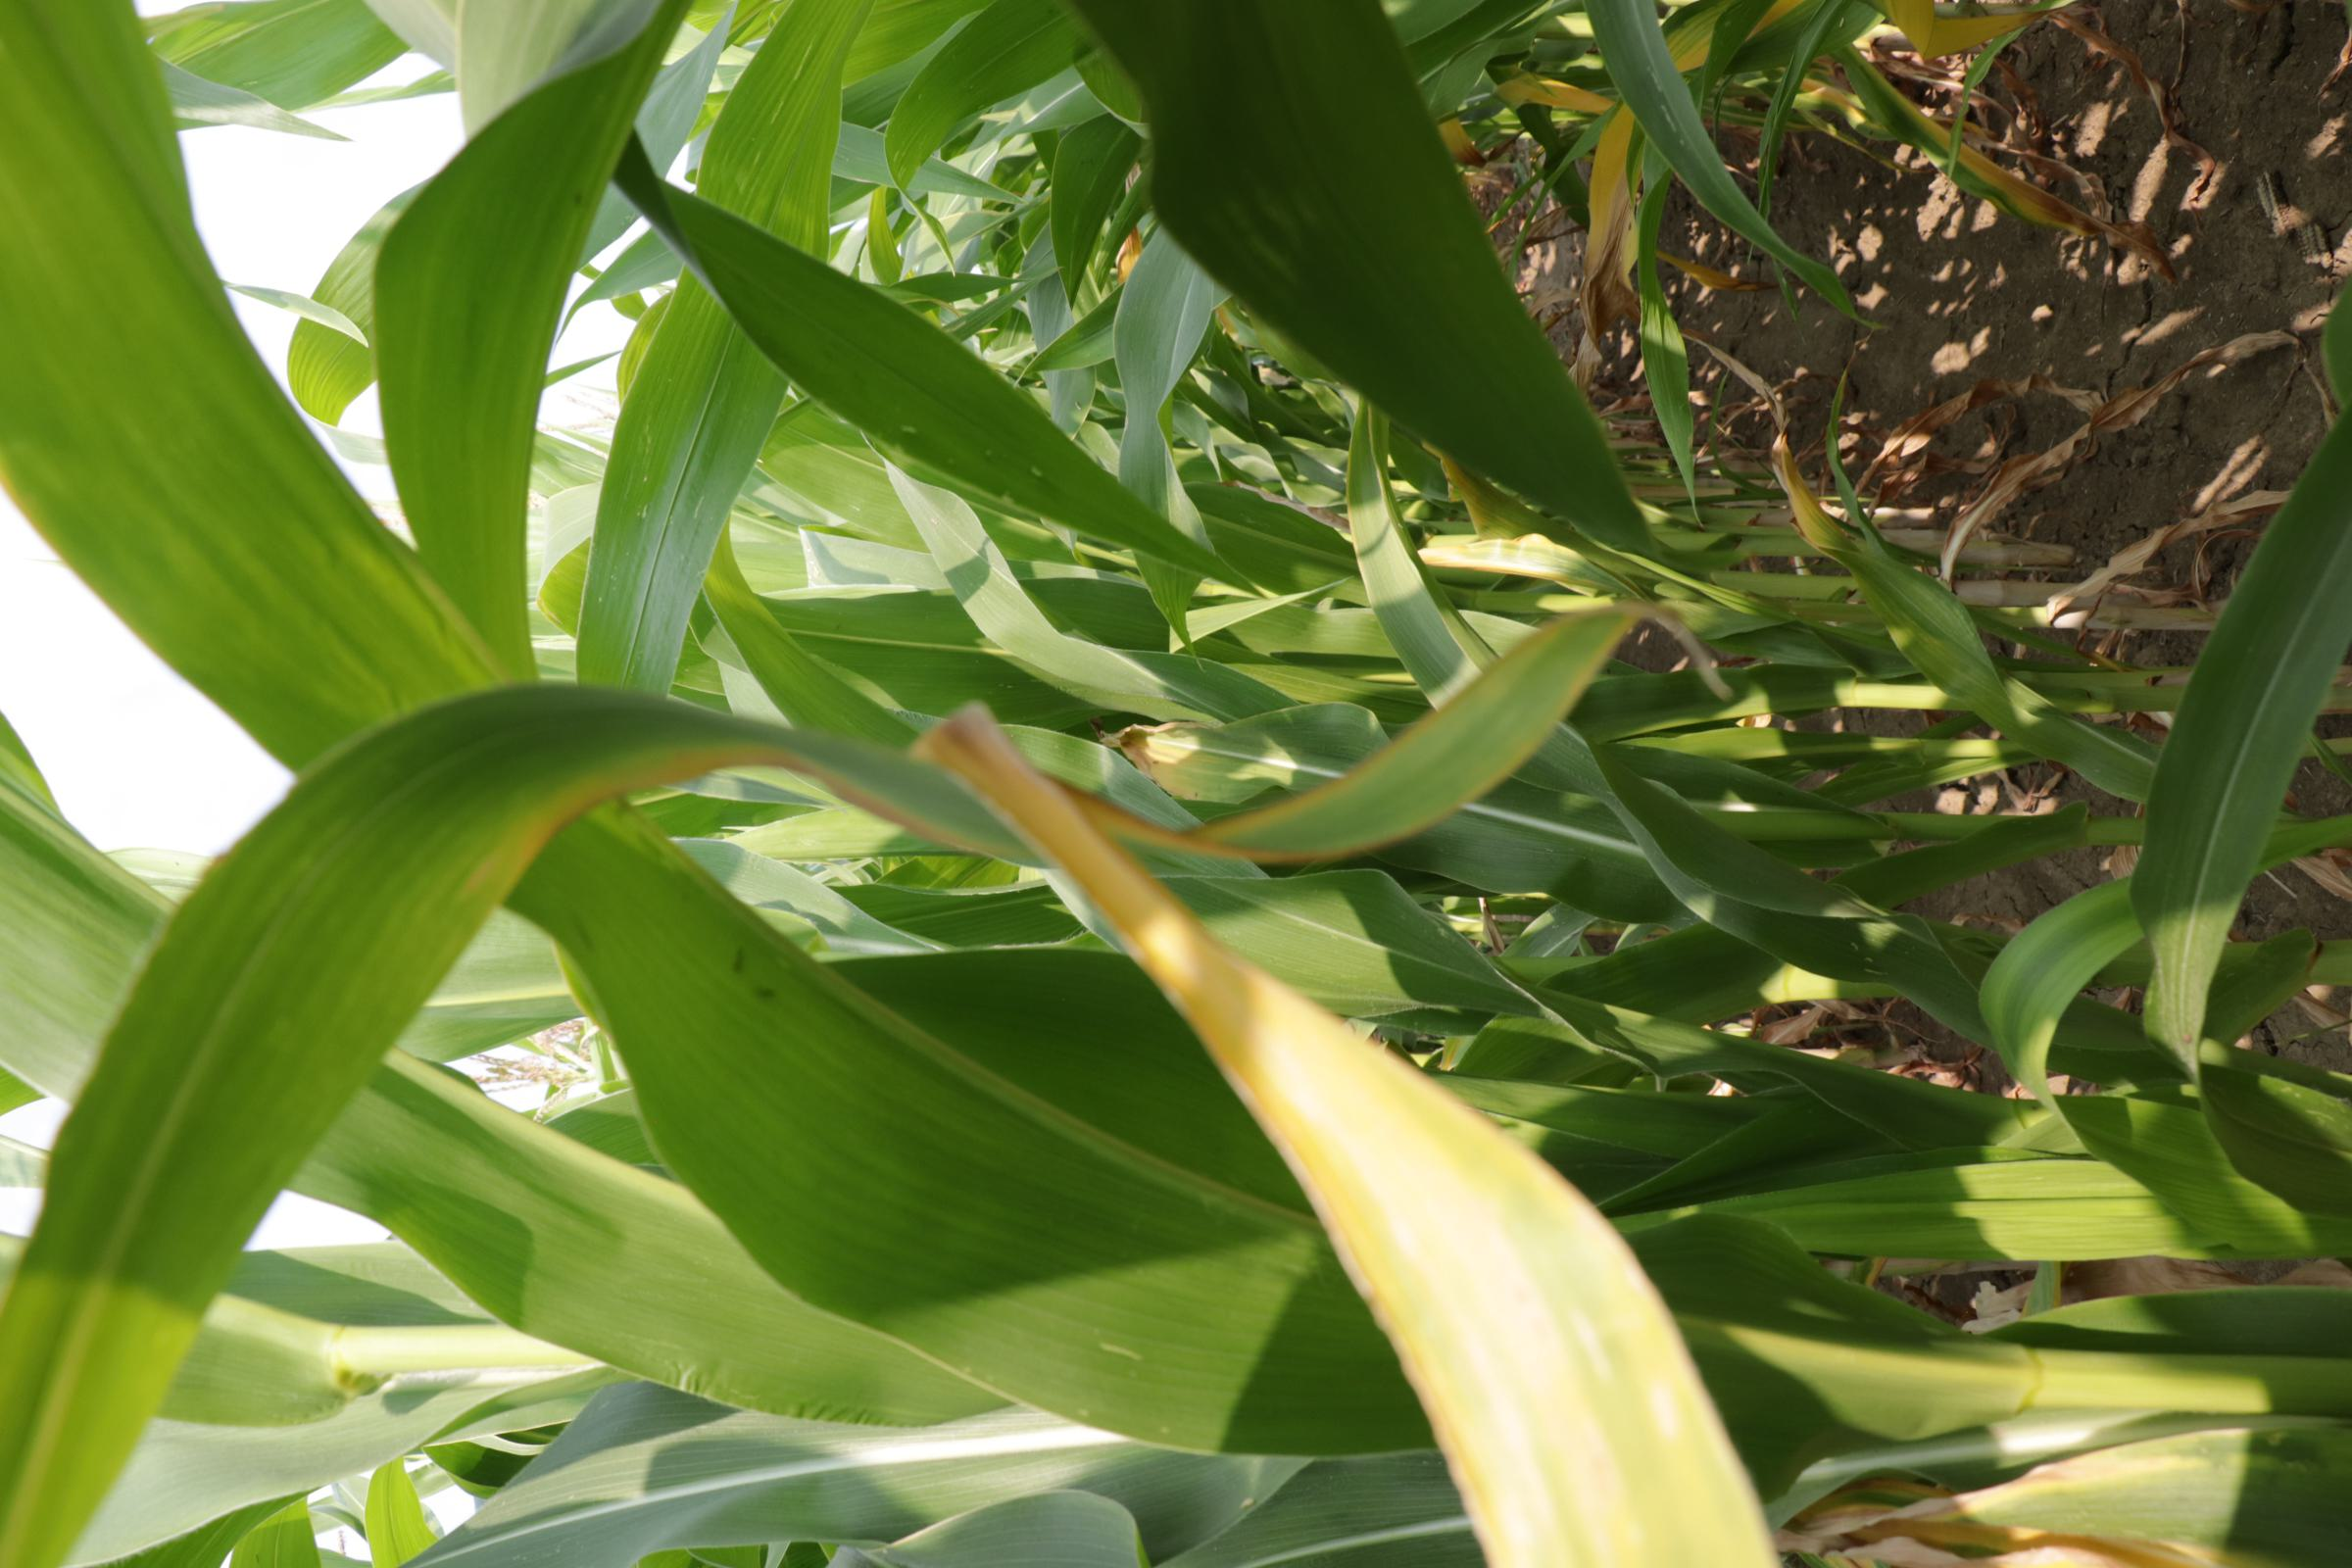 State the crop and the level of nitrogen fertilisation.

maize, full nitrogen fertilisation
